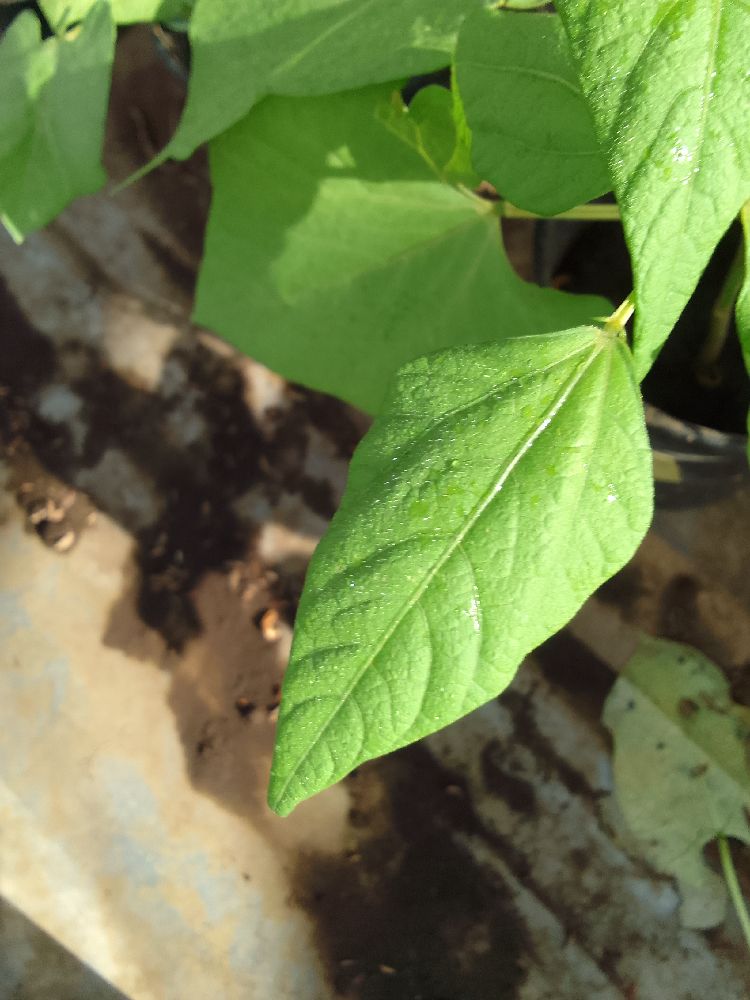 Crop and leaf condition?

common bean, healthy
